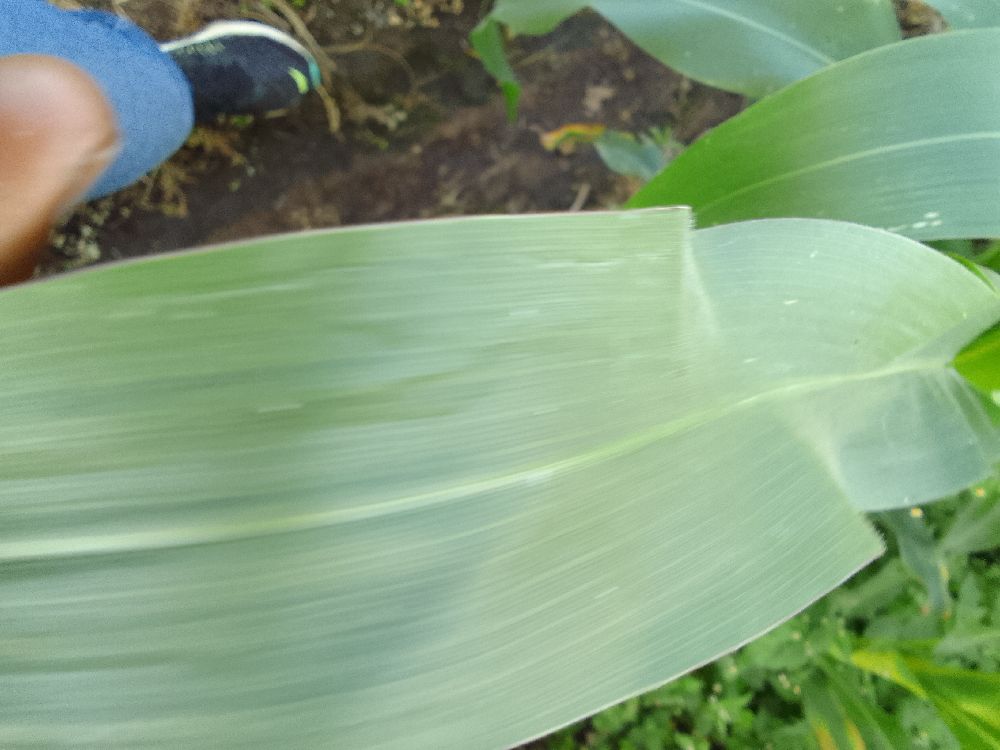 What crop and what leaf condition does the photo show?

maize, healthy
